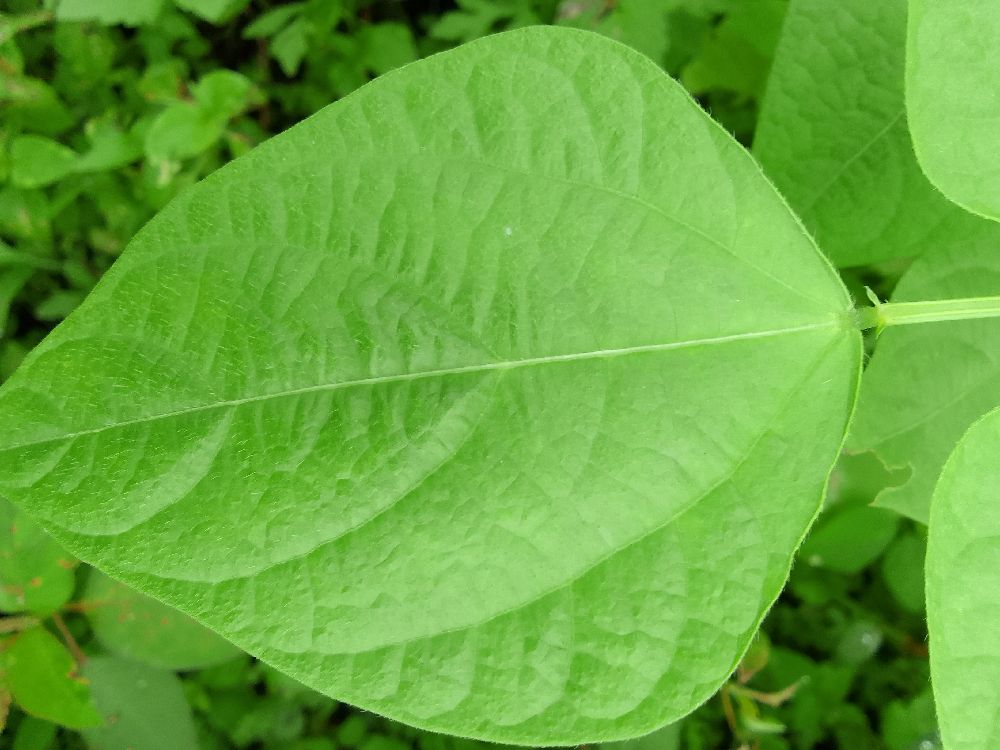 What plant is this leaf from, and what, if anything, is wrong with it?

common bean, healthy
